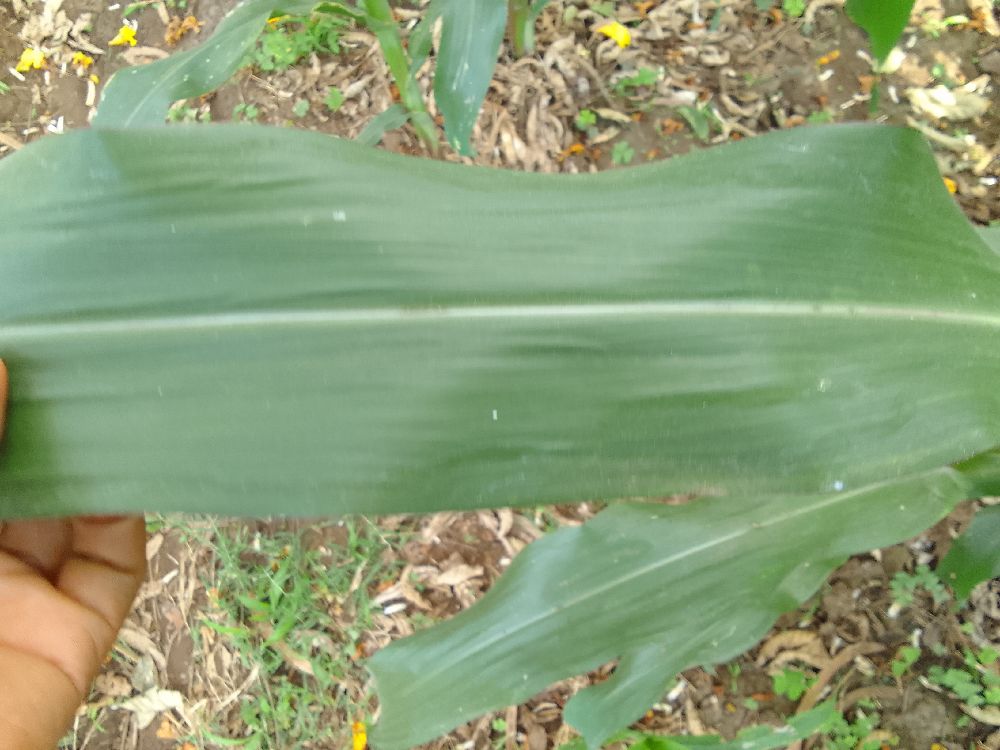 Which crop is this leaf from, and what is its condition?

maize, healthy
